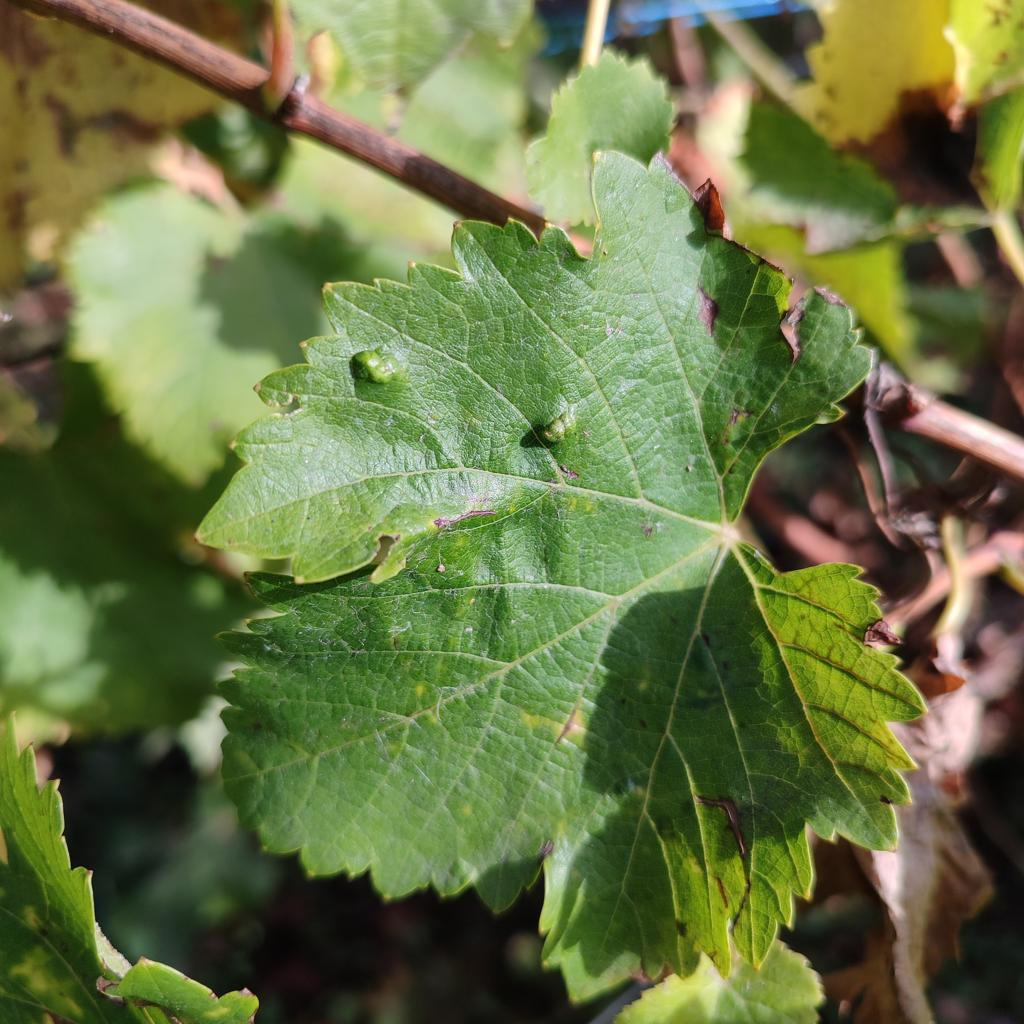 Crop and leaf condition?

grapevine, erineum mite
